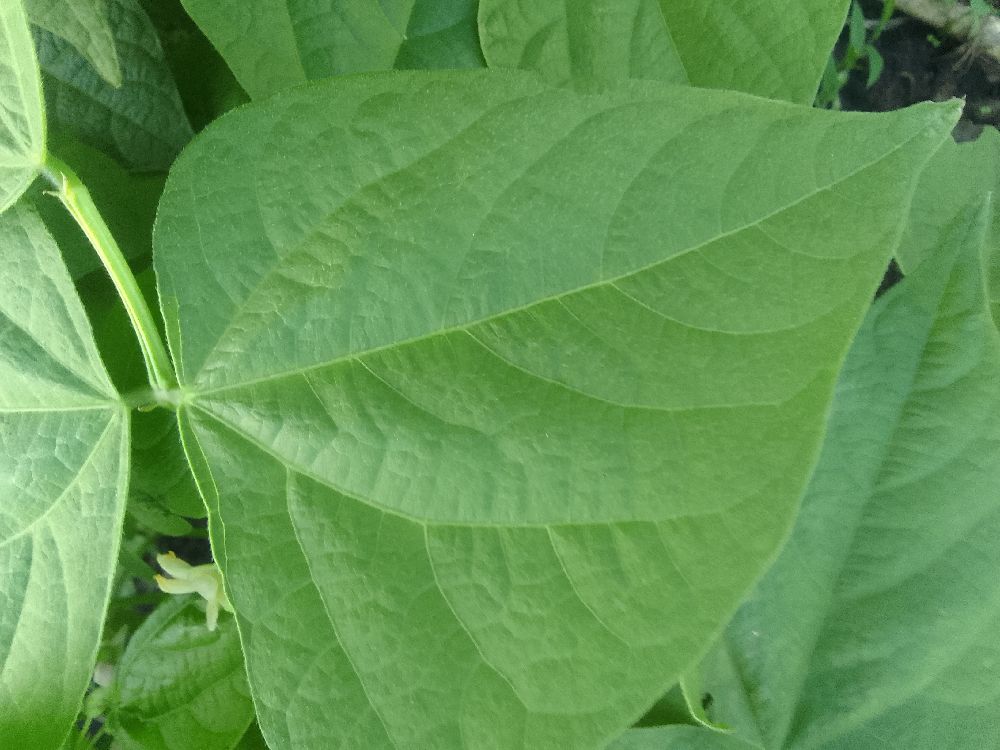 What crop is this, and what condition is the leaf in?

common bean, healthy
